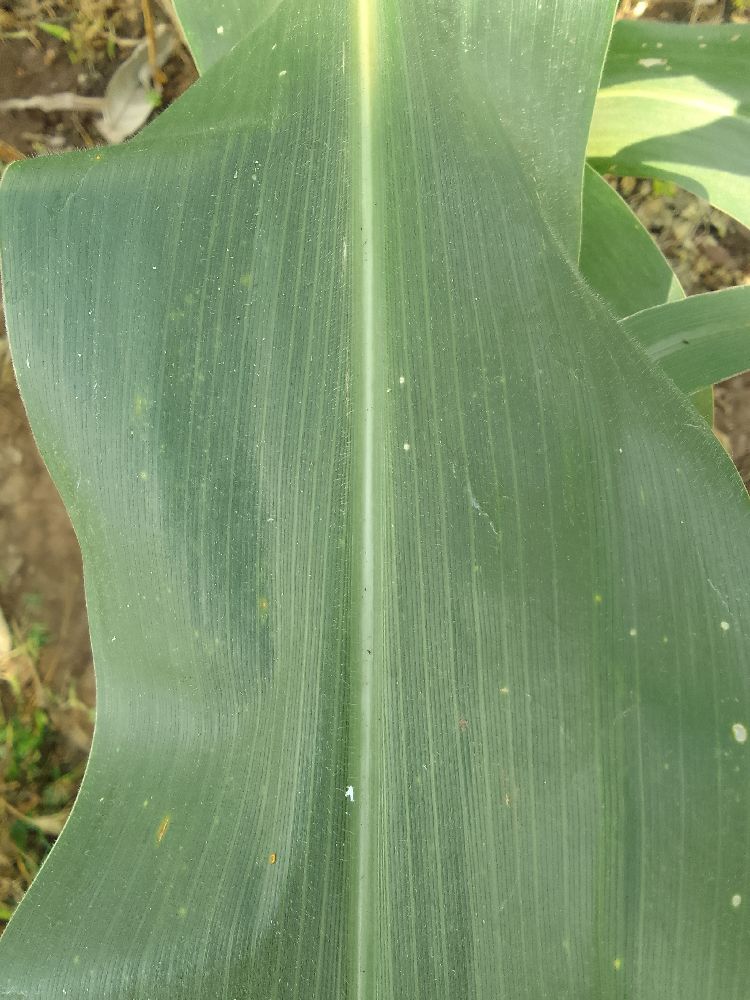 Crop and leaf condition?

maize, healthy
